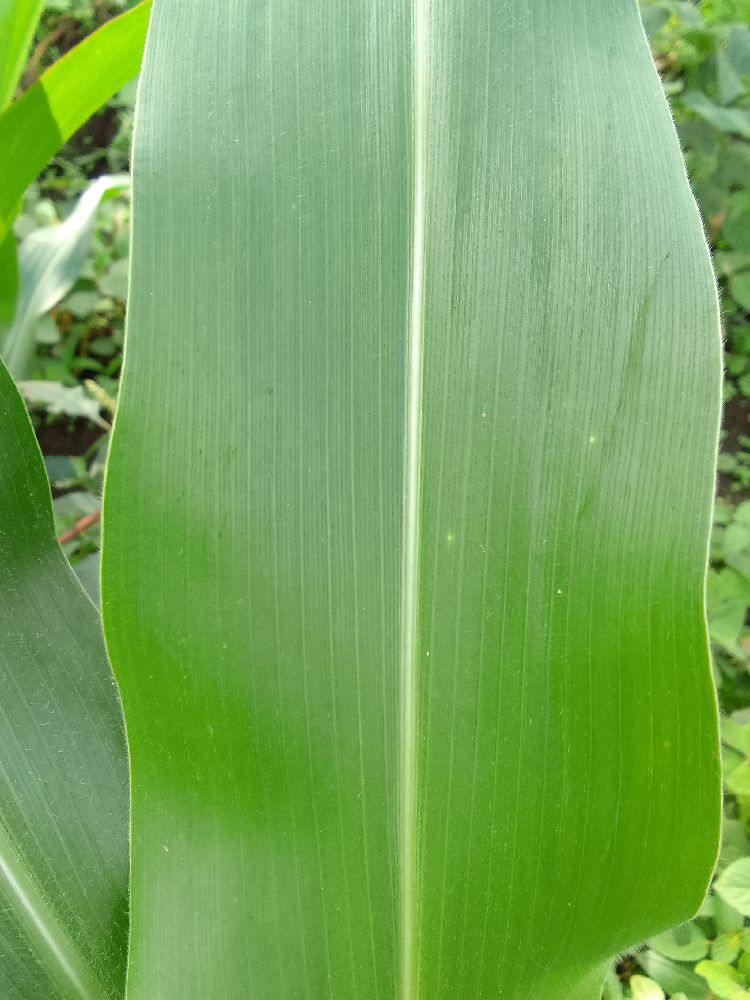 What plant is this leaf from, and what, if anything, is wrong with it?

maize, healthy
